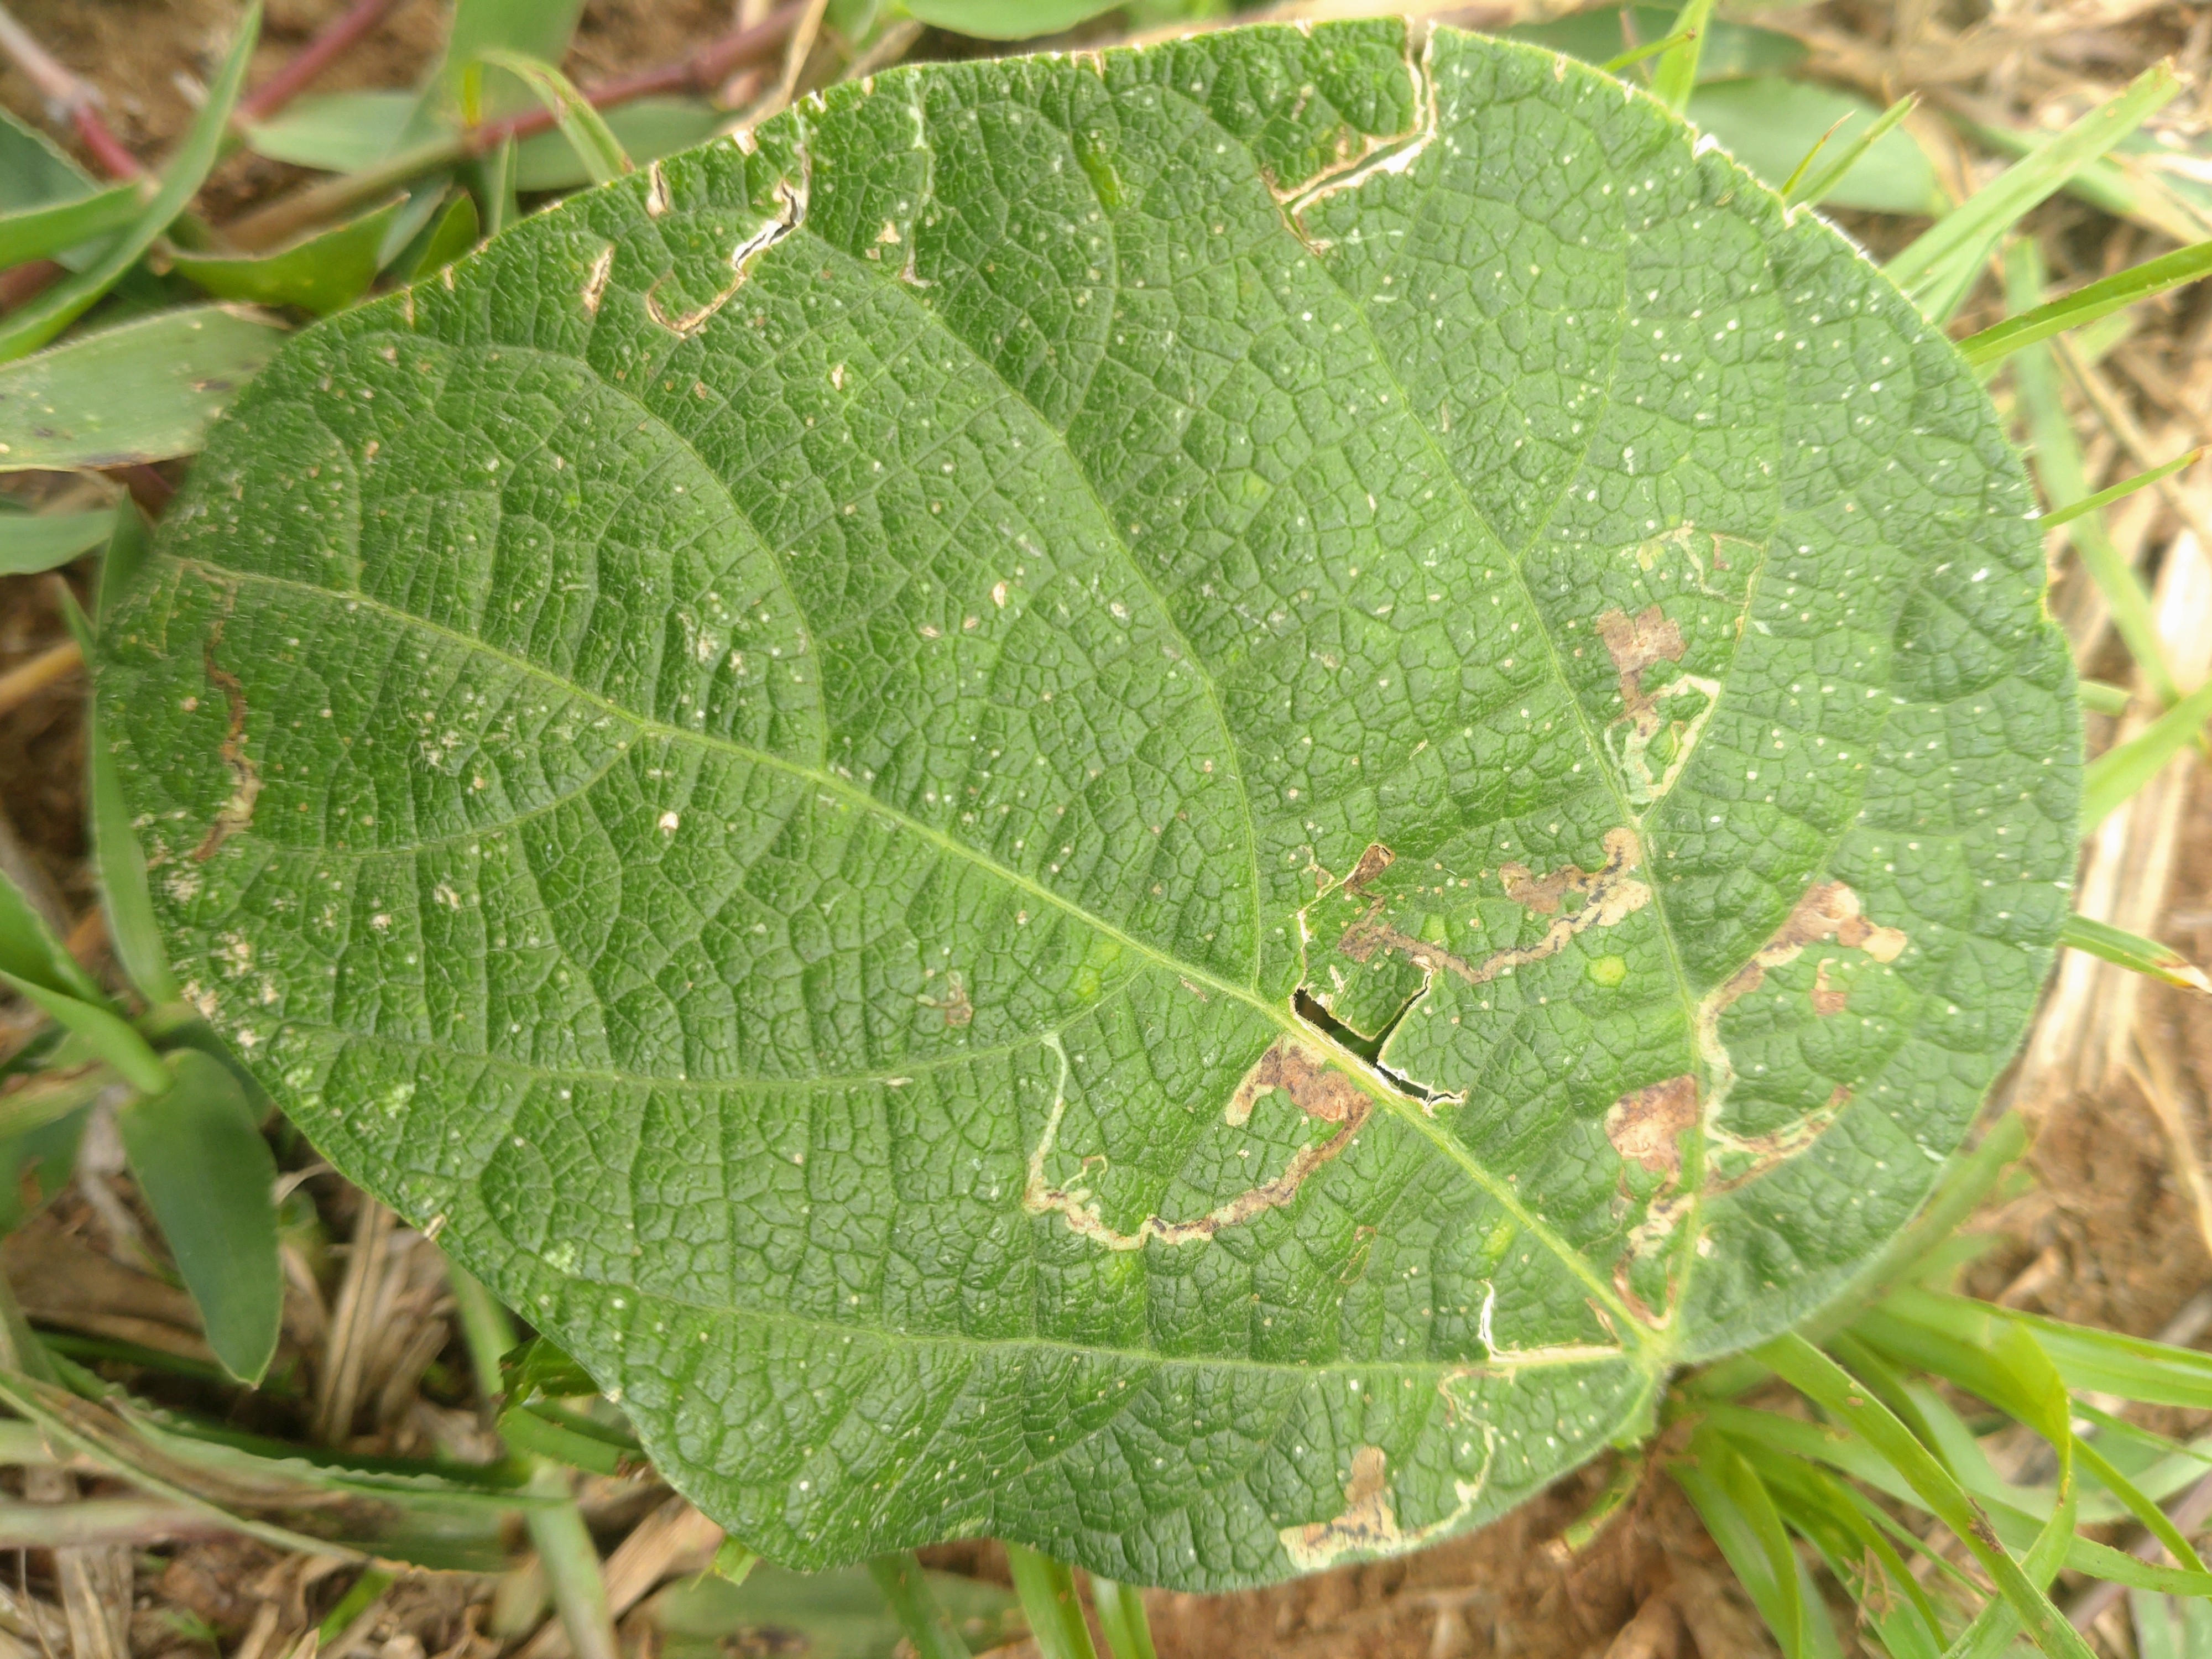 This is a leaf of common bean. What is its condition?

anthracnose
